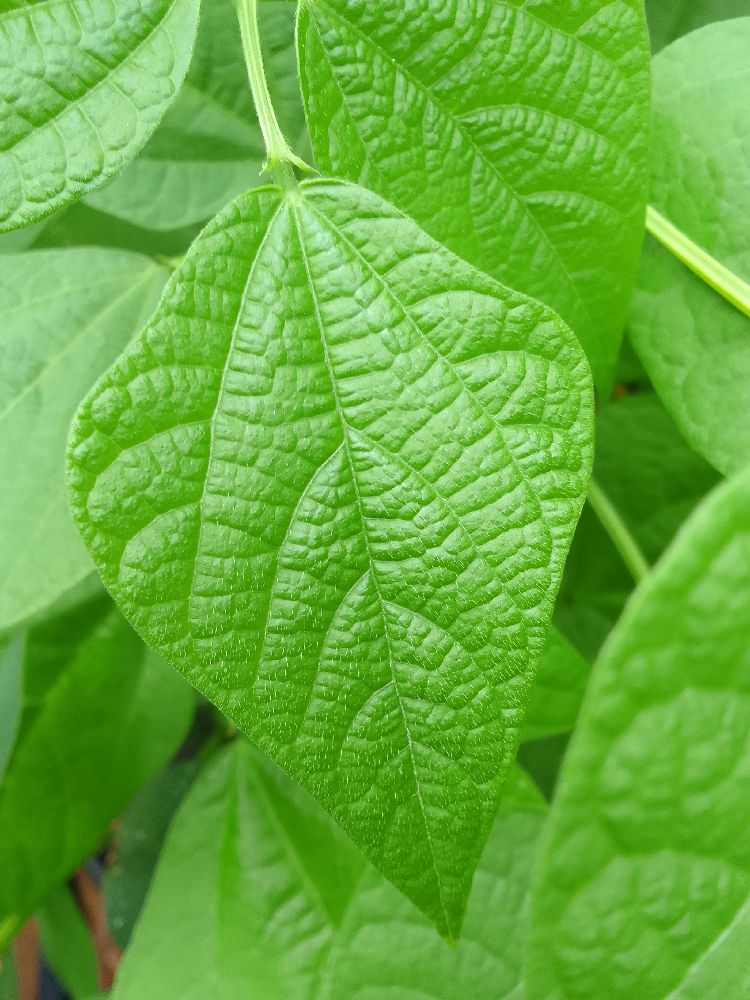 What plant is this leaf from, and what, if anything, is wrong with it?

common bean, healthy
